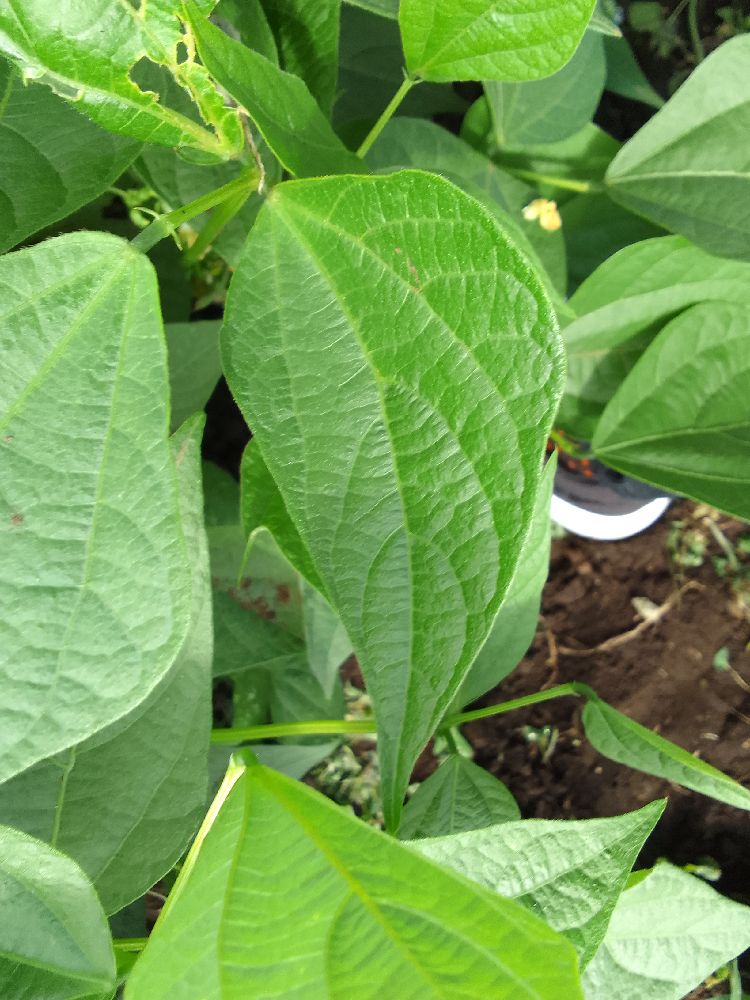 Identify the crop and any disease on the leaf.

common bean, healthy
